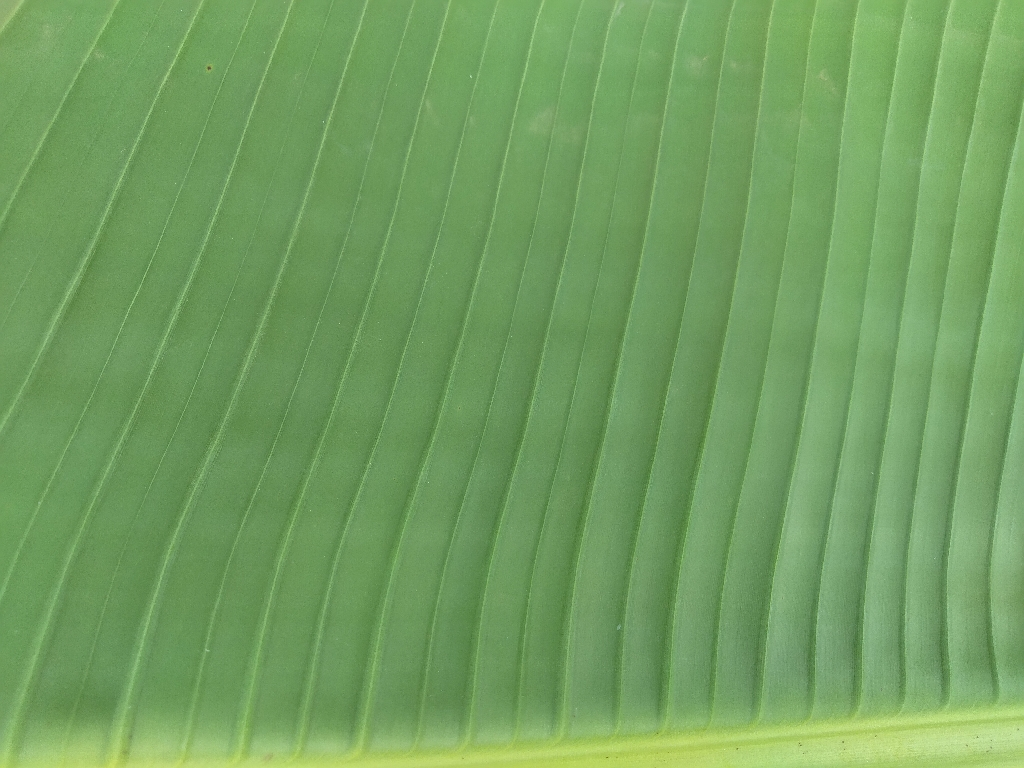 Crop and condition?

banana, healthy
